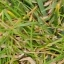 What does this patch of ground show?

grass
